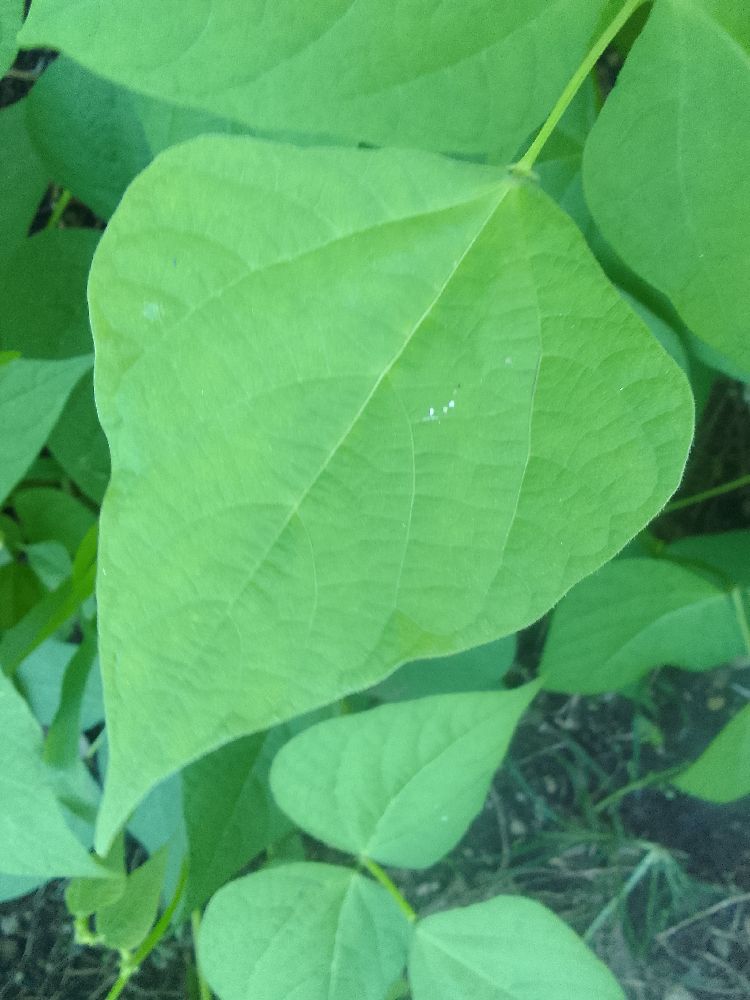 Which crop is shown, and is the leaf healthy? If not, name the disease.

common bean, healthy
